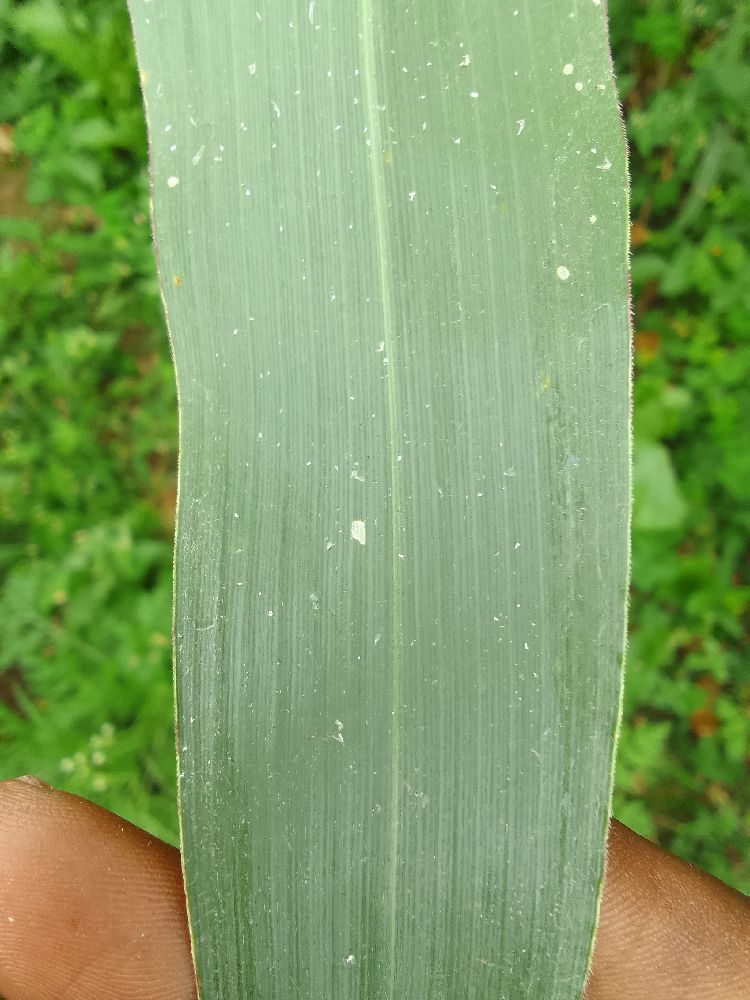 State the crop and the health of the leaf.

maize, healthy
